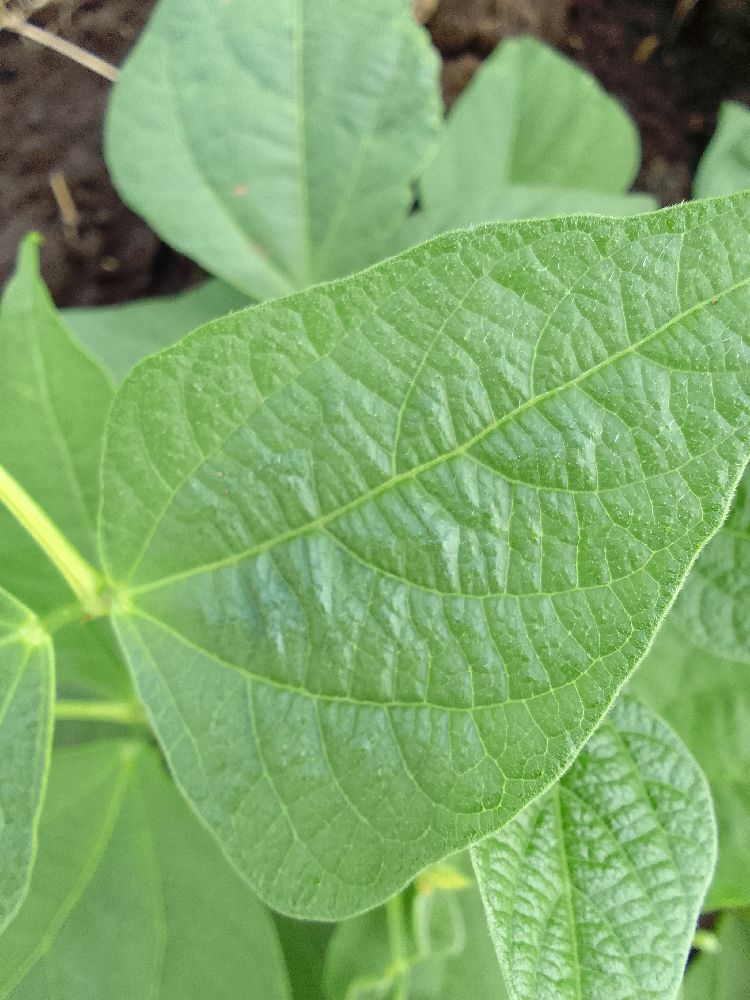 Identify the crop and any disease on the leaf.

common bean, healthy
